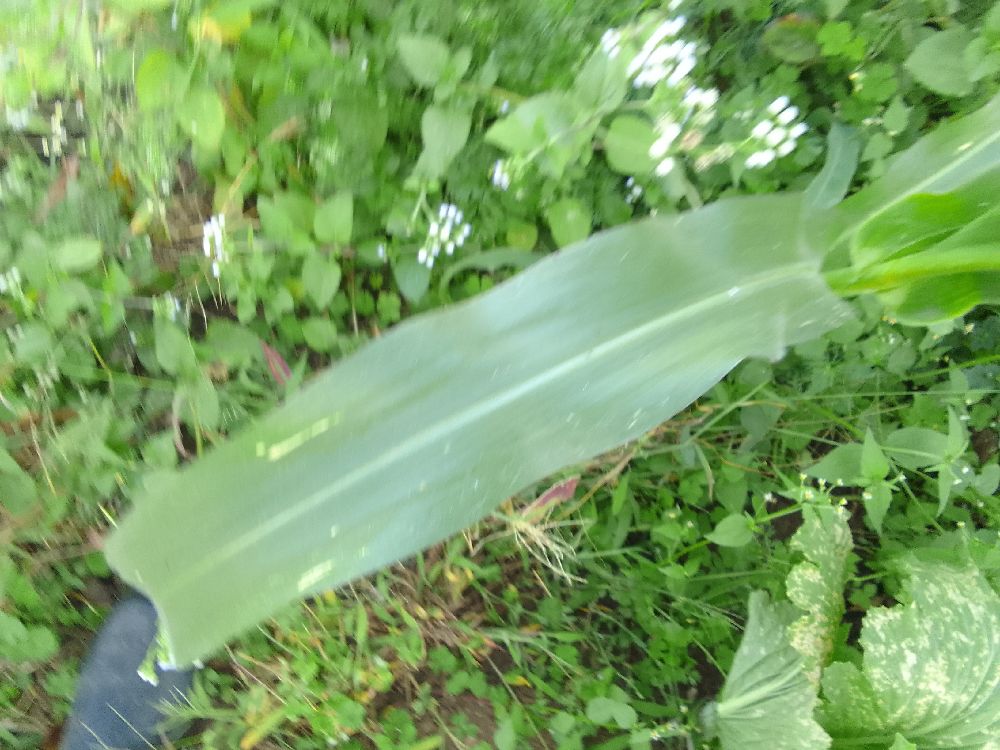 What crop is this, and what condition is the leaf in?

maize, healthy
